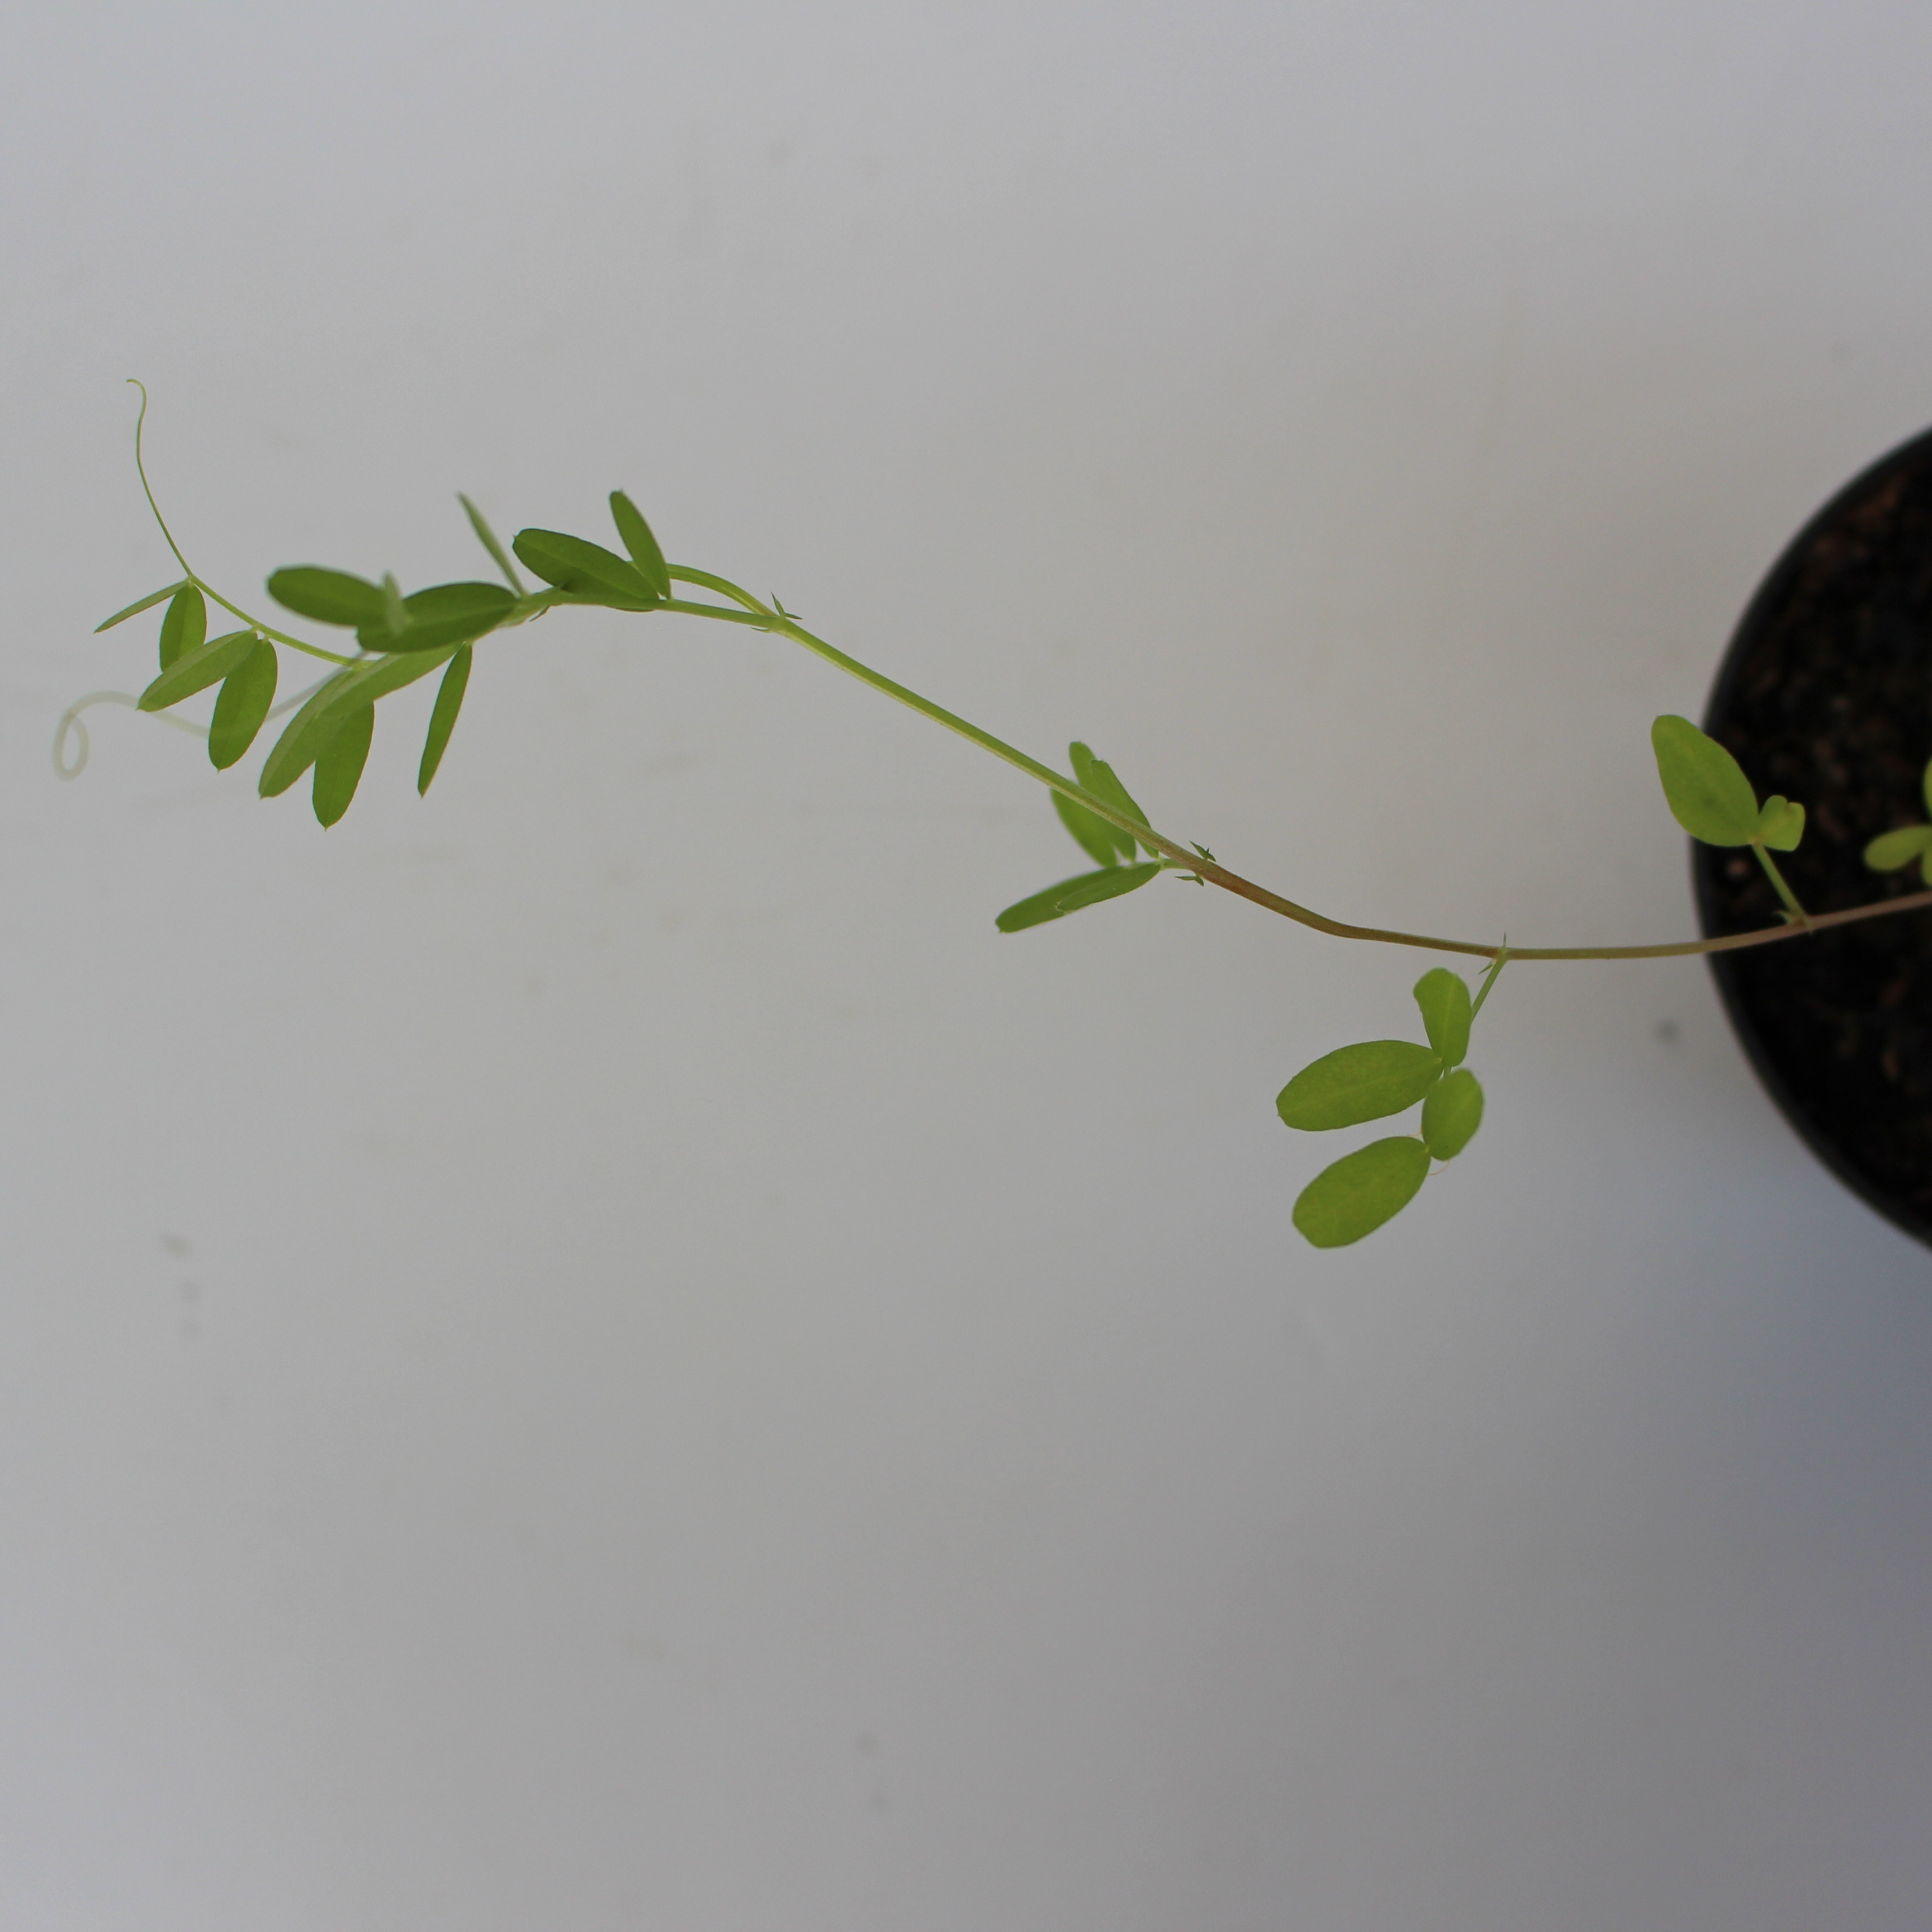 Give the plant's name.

Vicia sativa
